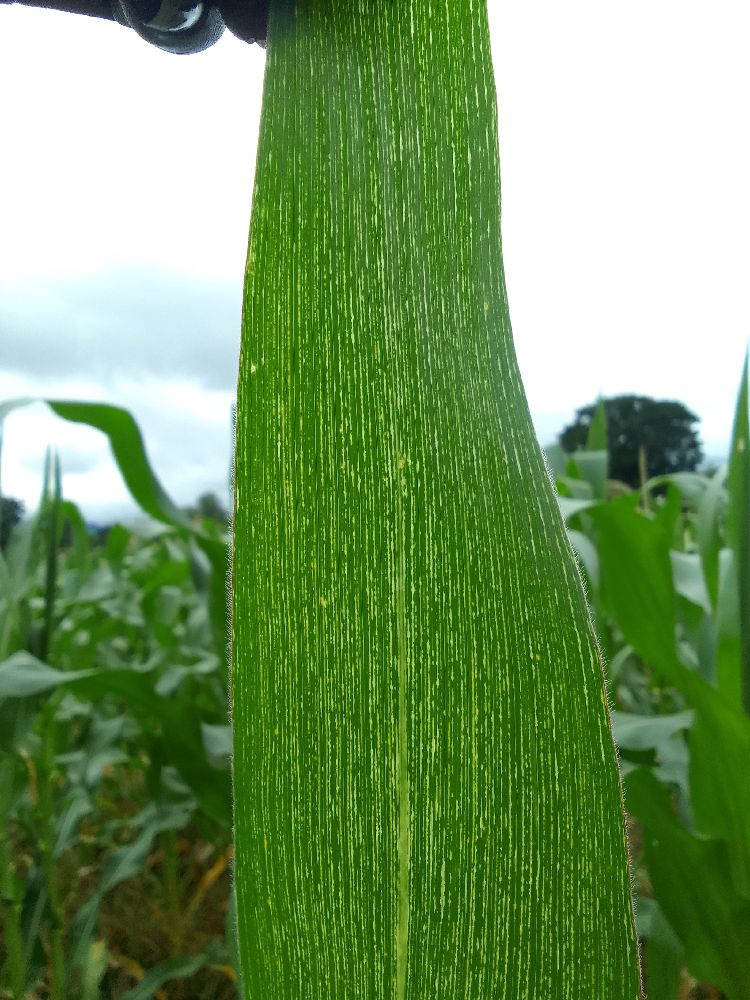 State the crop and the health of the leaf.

maize, maize streak virus
